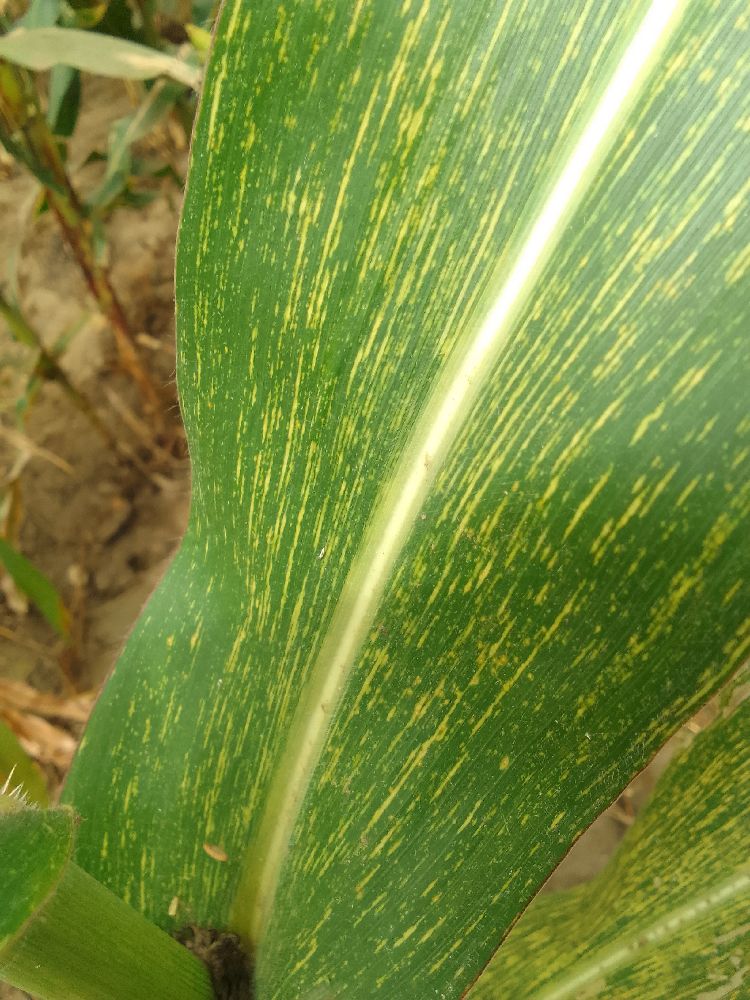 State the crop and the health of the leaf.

maize, maize streak virus
